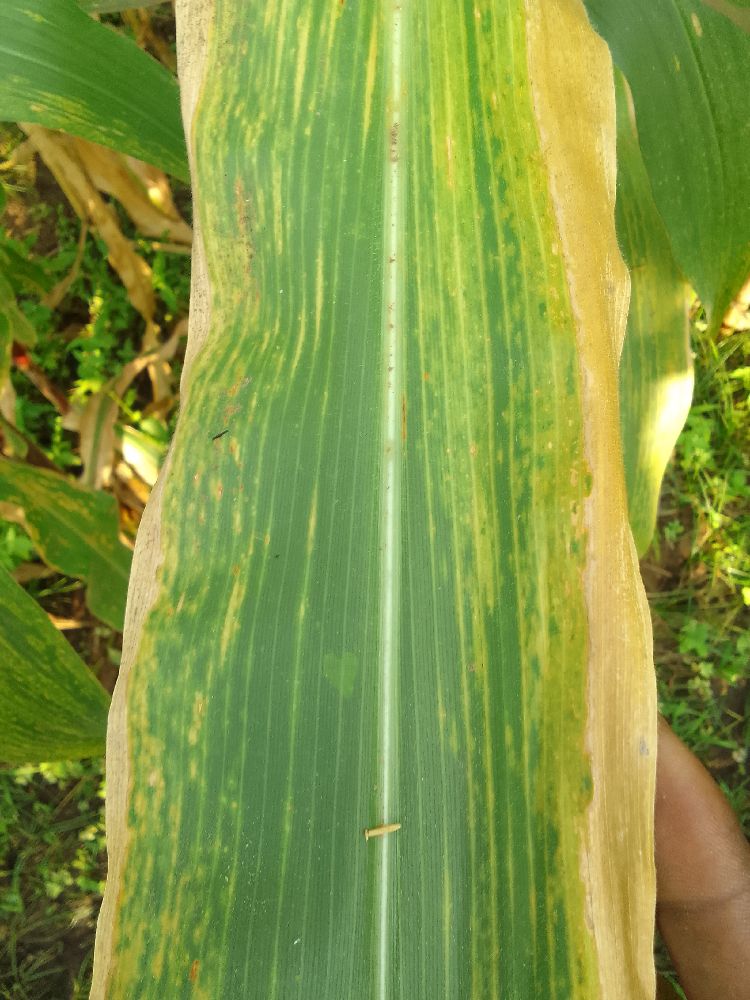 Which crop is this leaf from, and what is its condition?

maize, maize lethal necrosis
